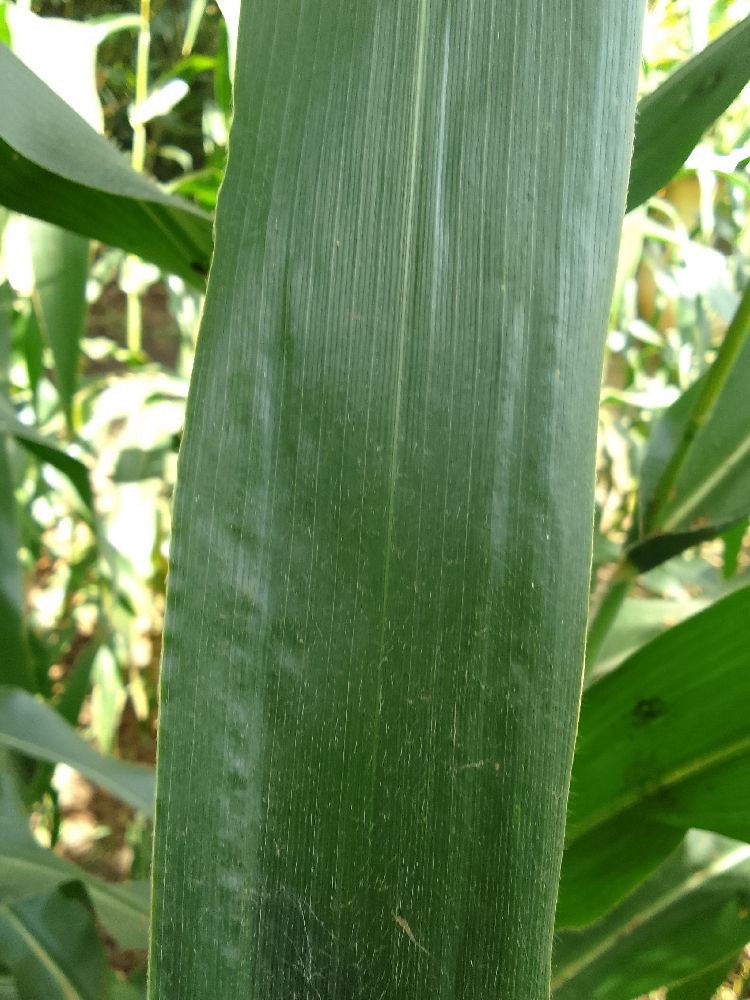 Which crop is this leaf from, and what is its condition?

maize, healthy
